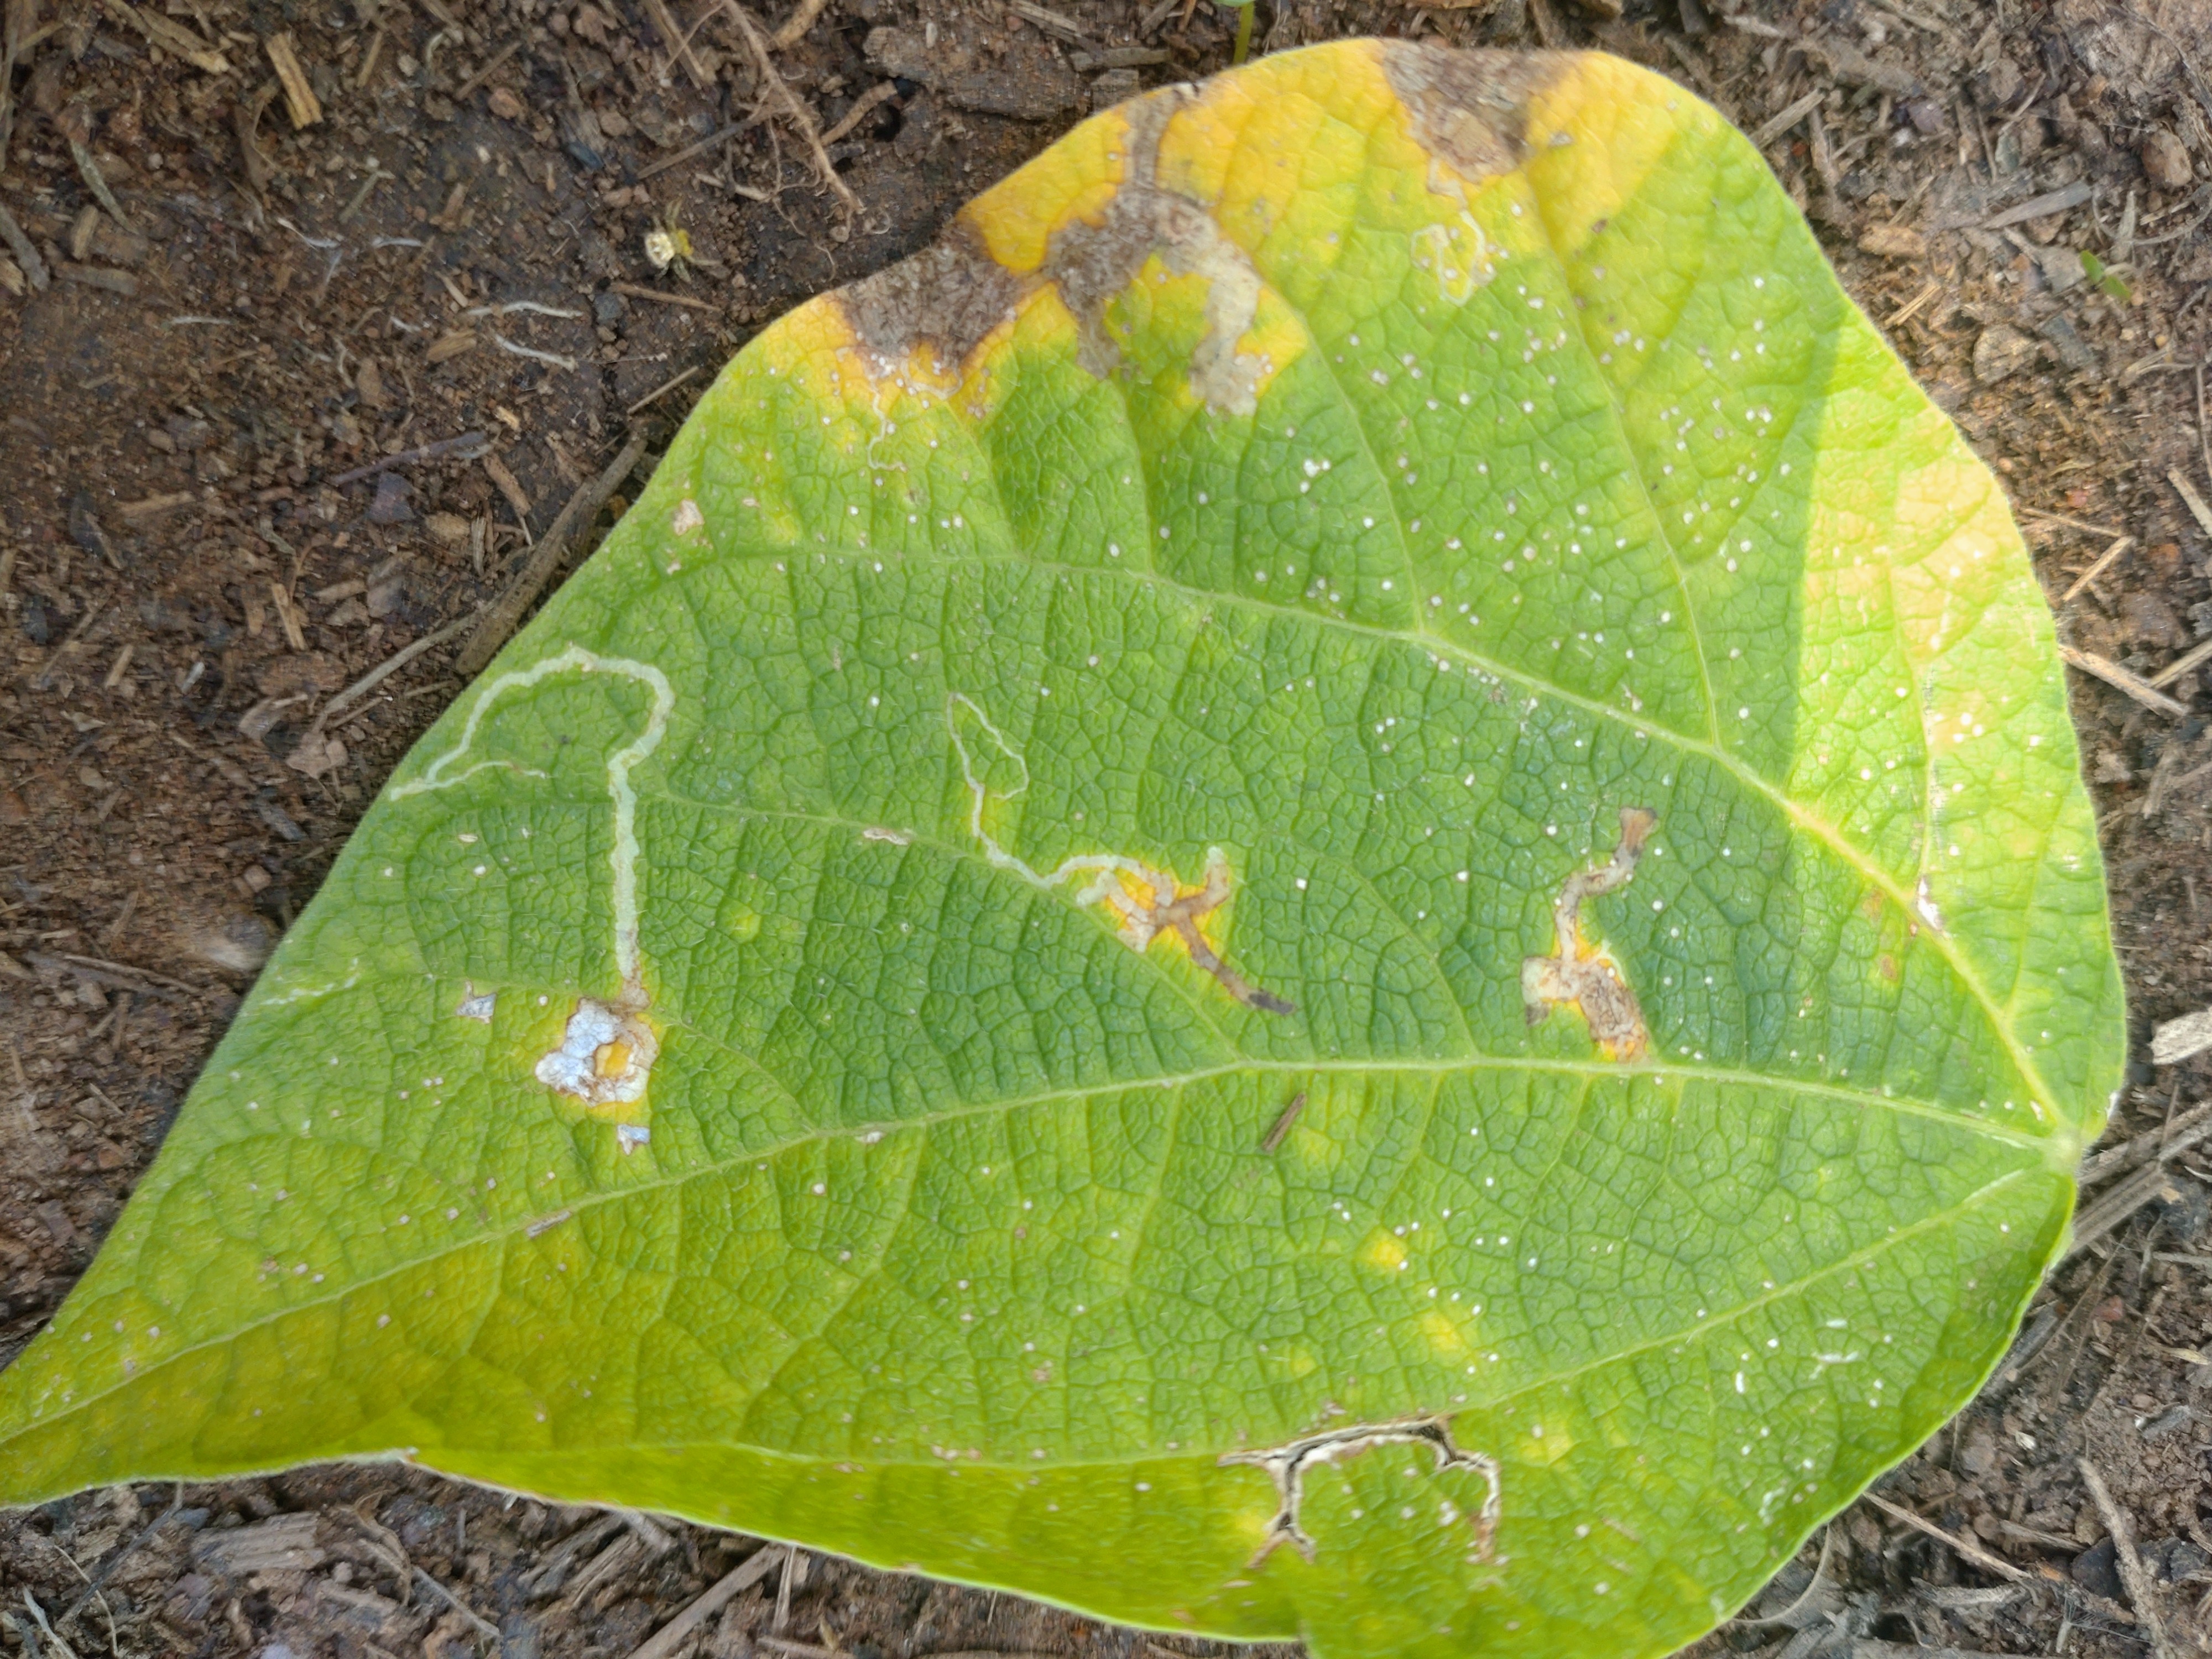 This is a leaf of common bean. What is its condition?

anthracnose
